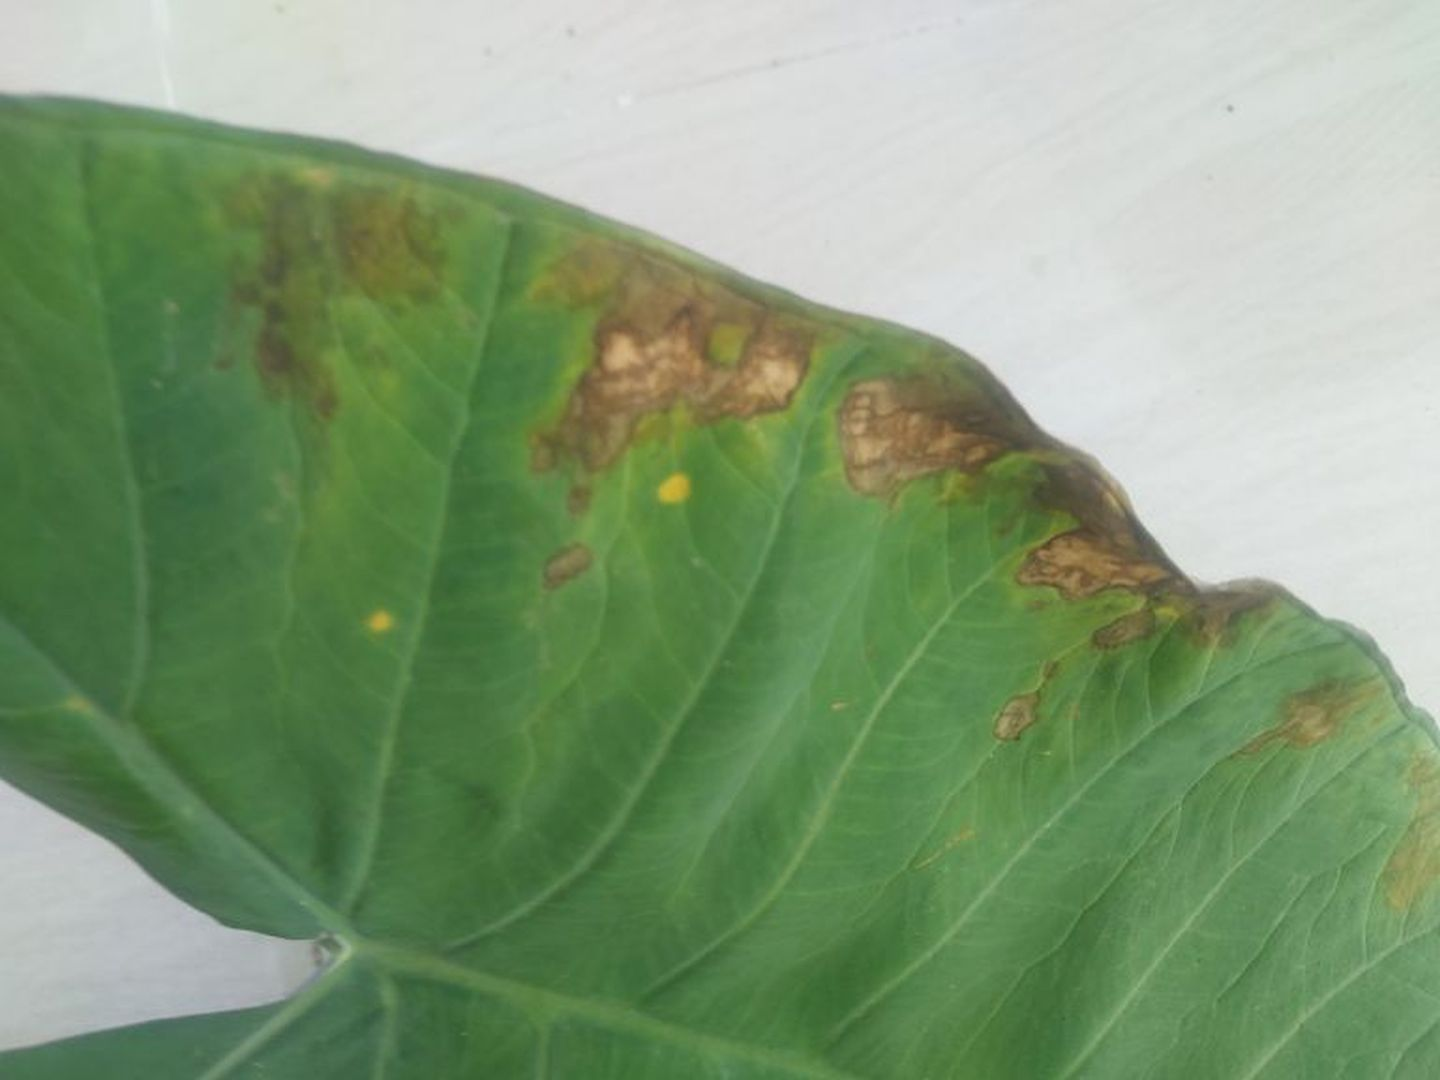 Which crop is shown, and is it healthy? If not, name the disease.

taro, leaf blight
